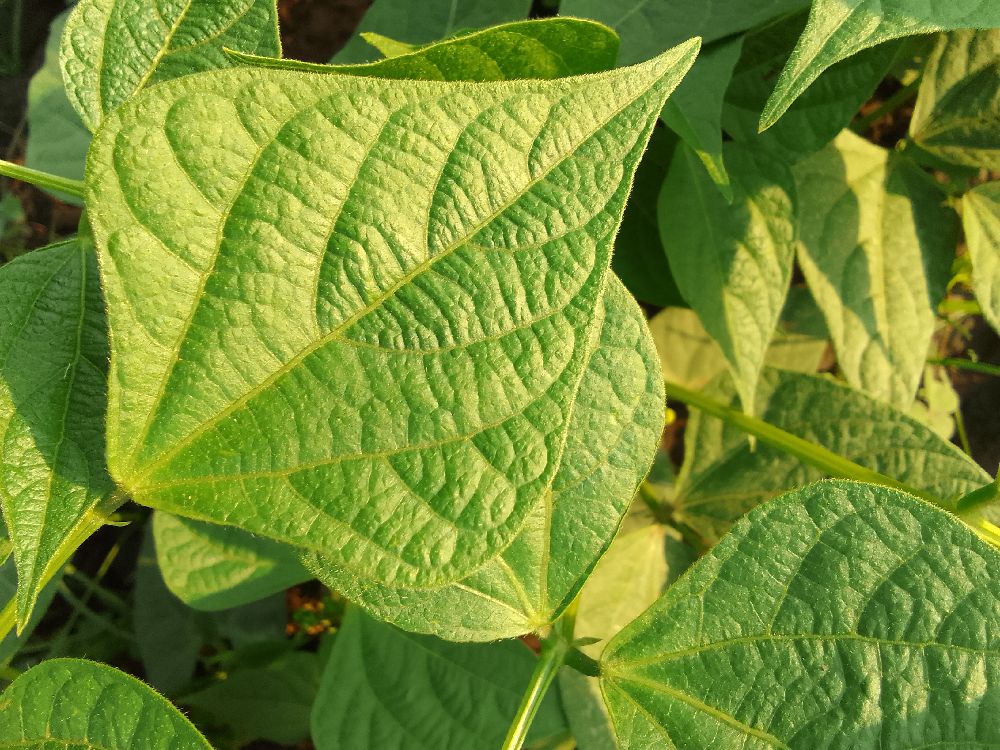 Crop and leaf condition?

common bean, healthy
